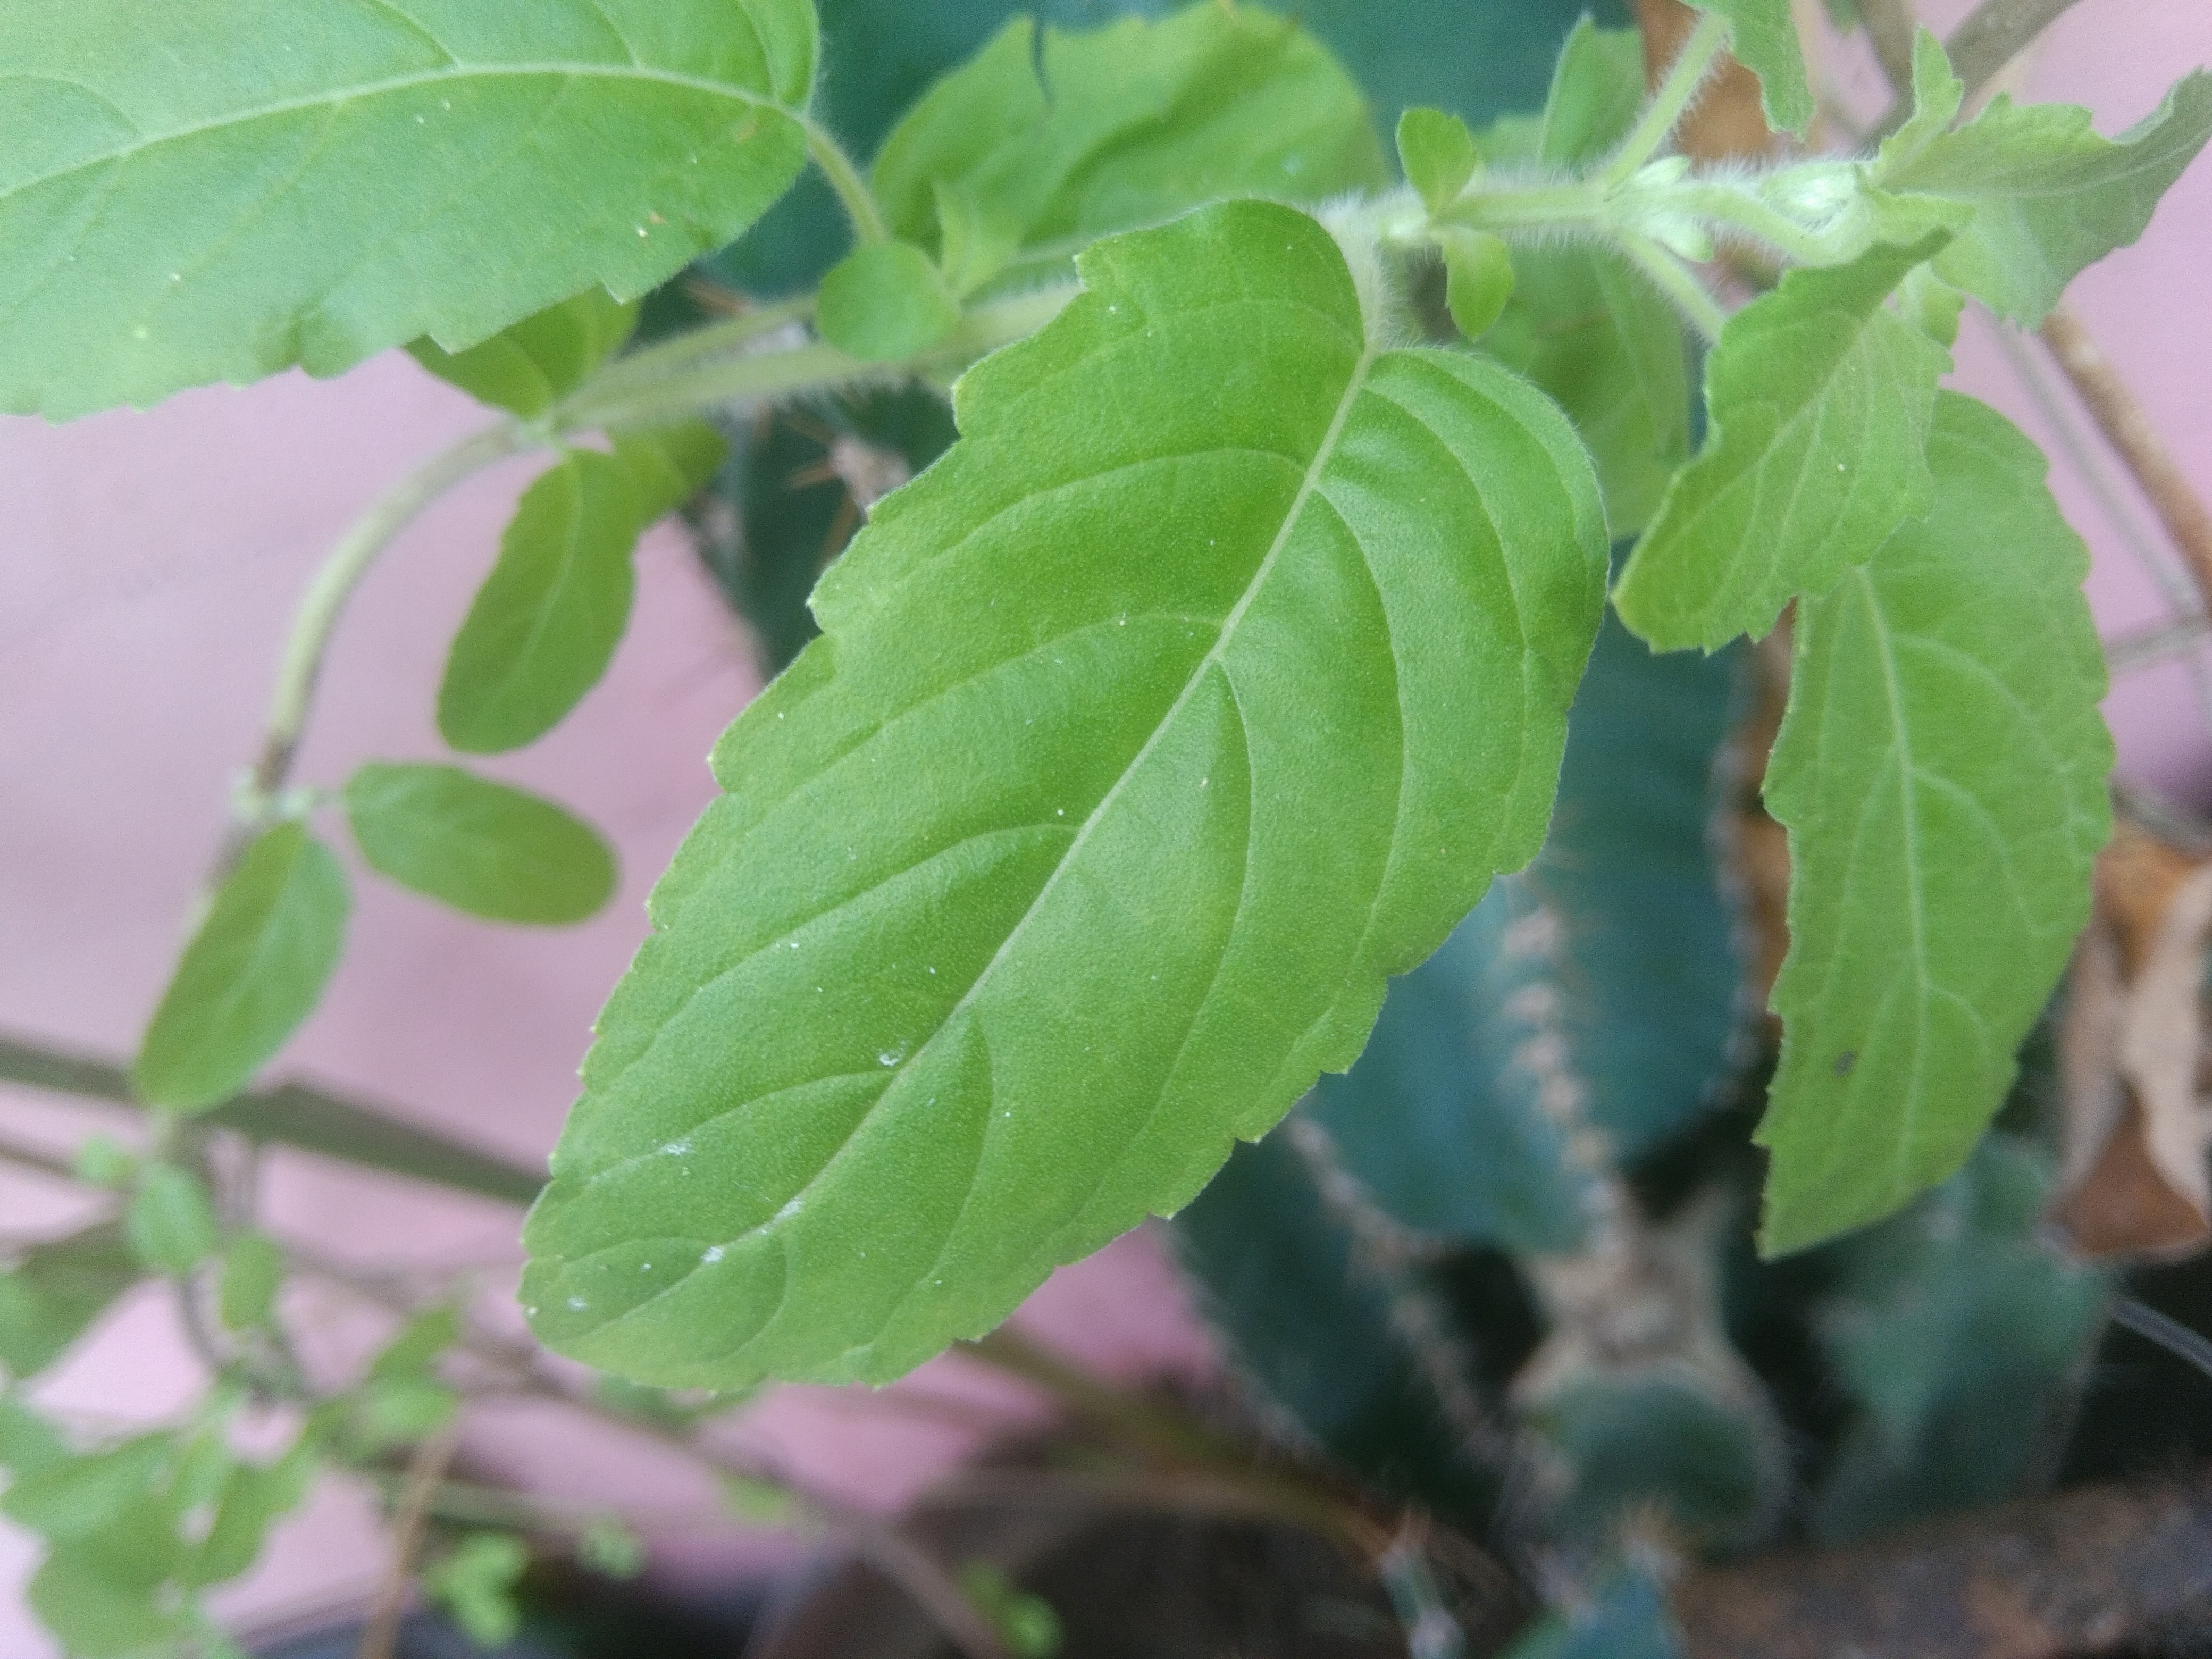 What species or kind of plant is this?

tulshi
